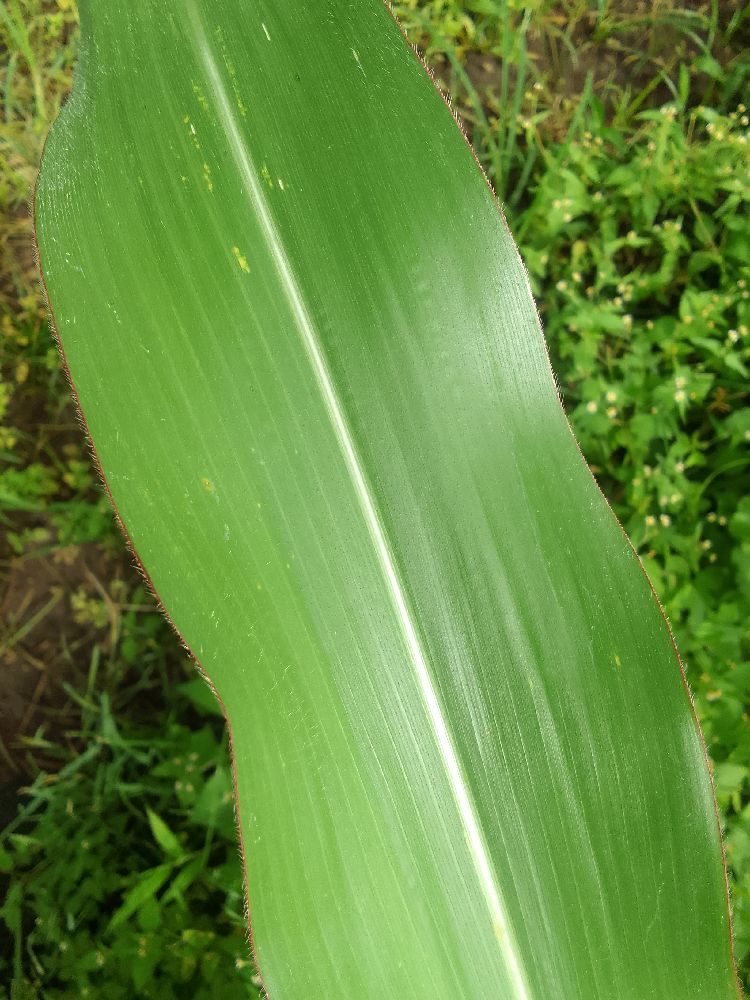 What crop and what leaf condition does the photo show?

maize, healthy
